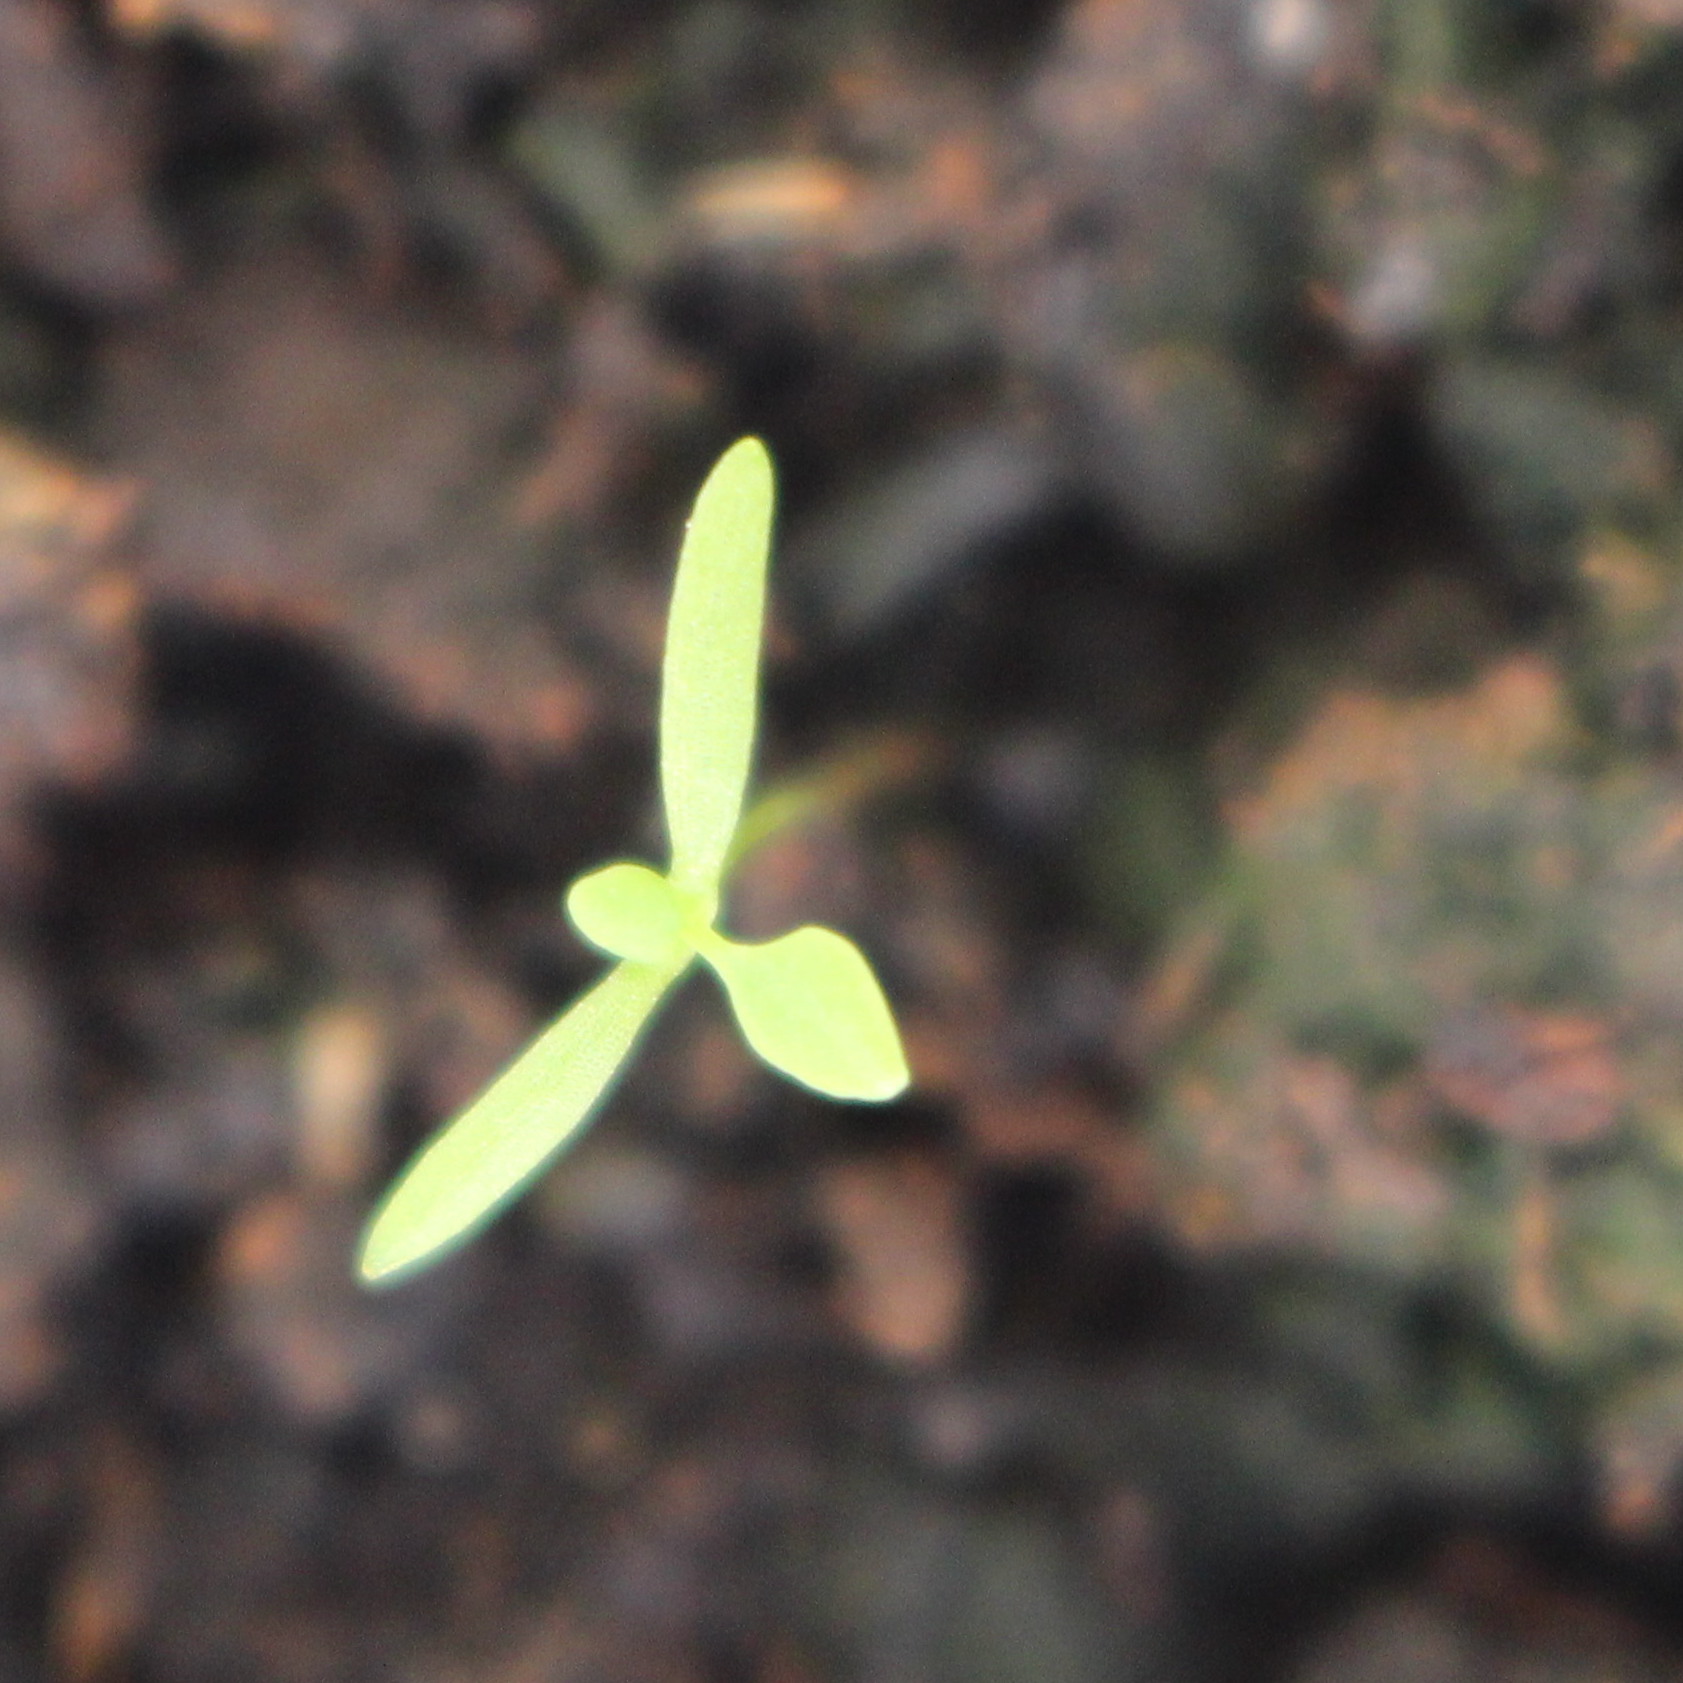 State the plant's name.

Papaver rhoeas
